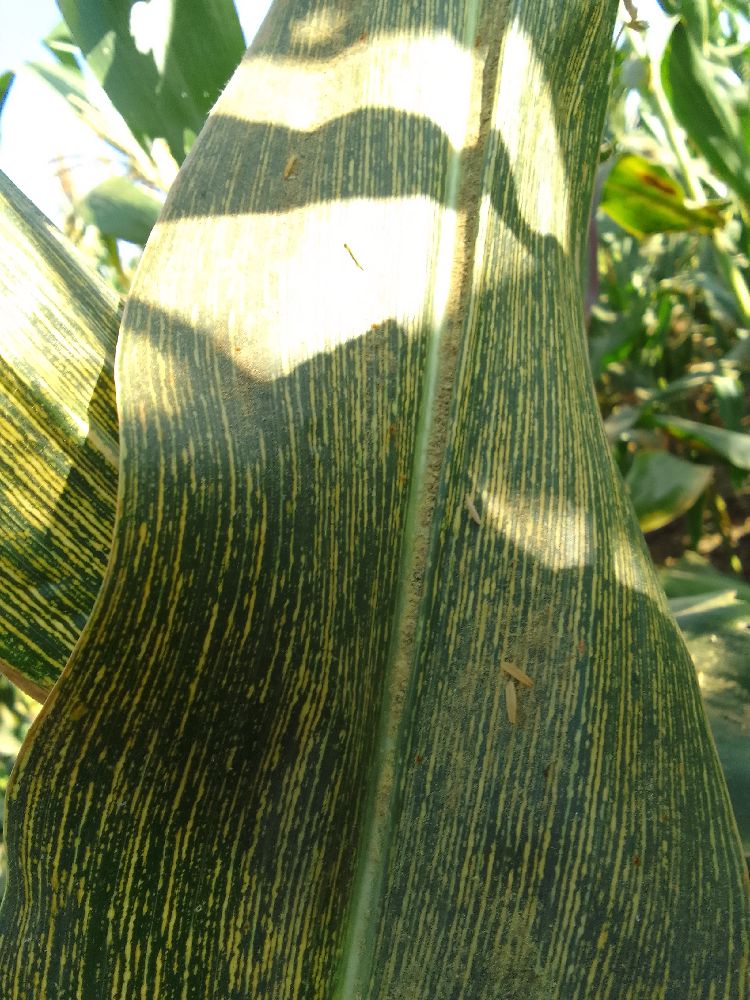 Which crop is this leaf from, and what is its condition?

maize, maize streak virus
